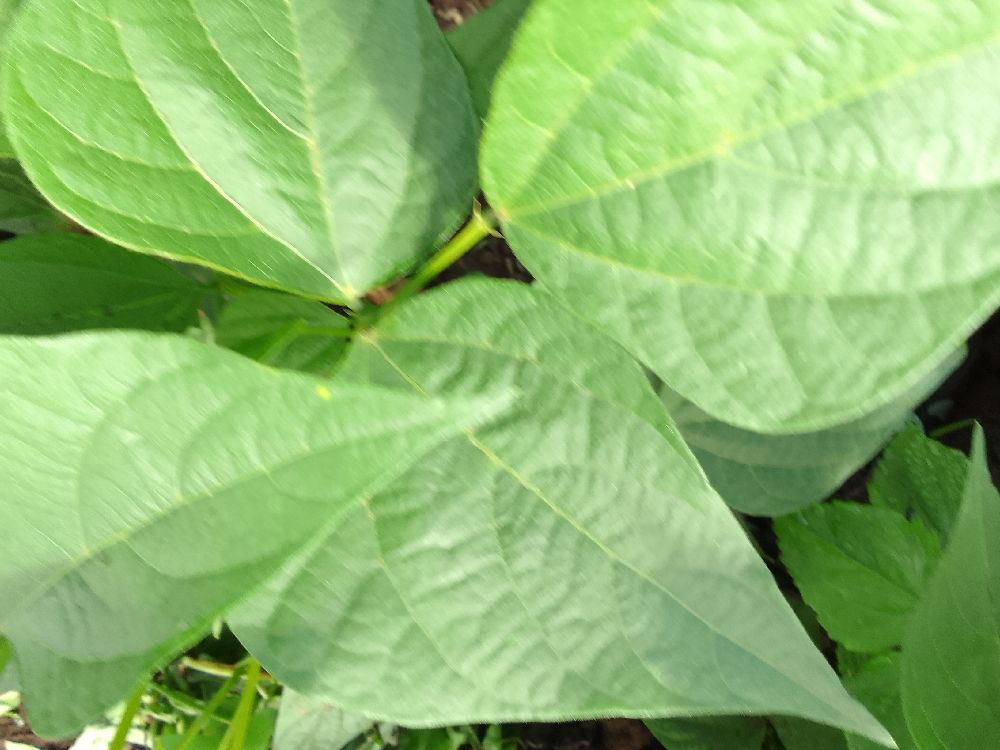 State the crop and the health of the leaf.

common bean, healthy
